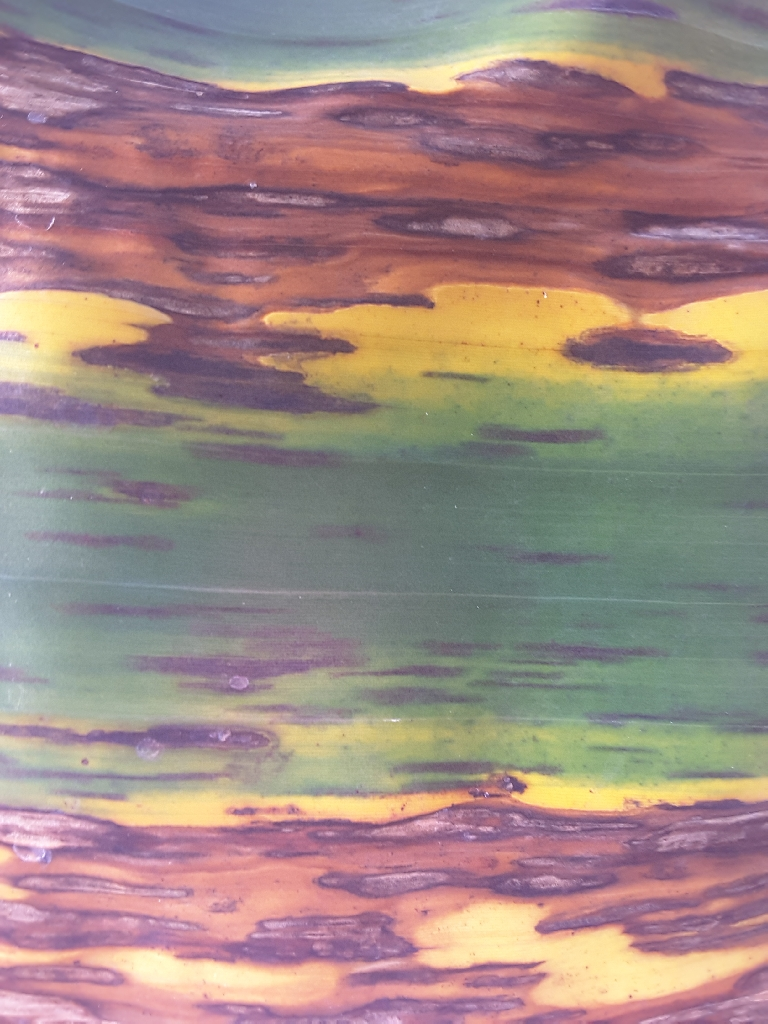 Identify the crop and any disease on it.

banana, black sigatoka
